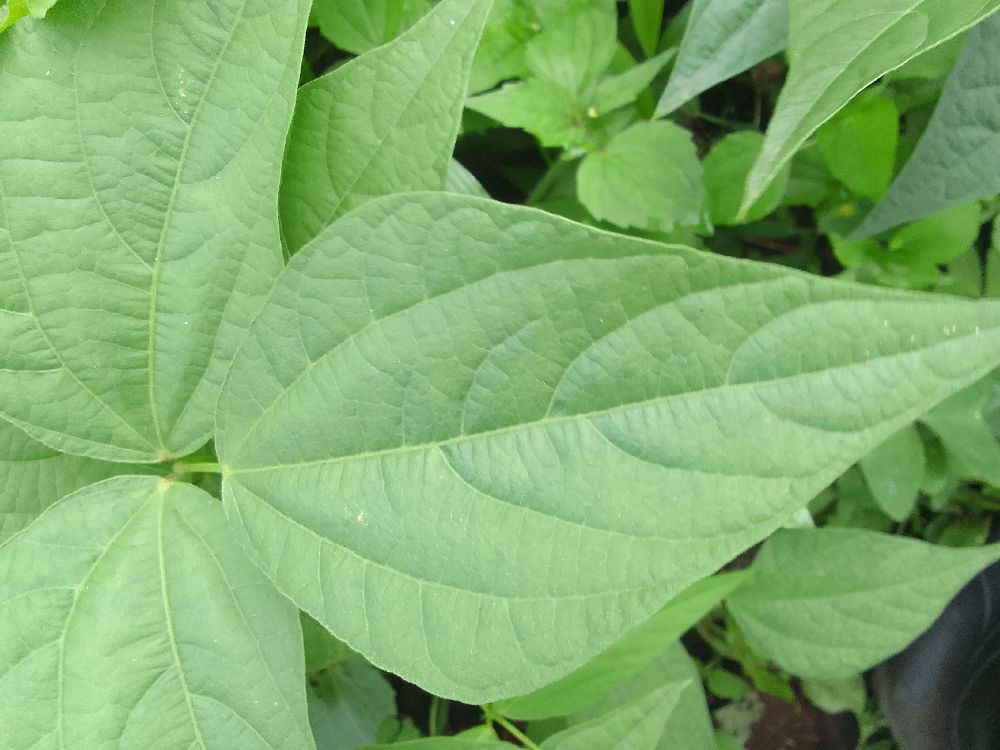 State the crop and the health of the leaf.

common bean, healthy
